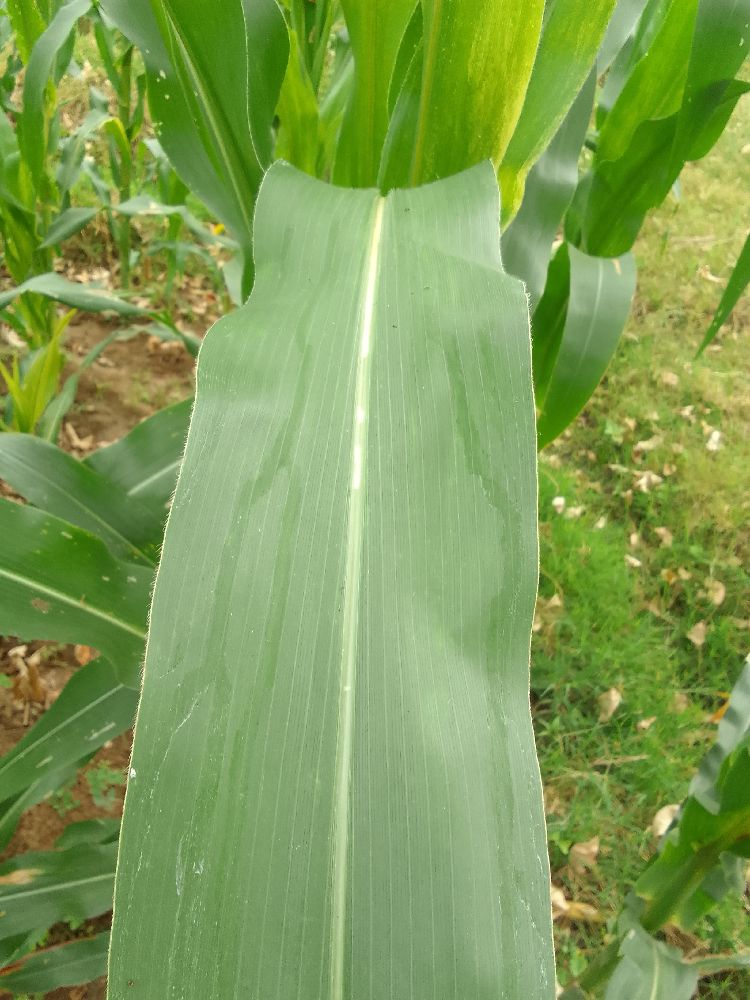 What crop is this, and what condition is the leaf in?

maize, healthy
